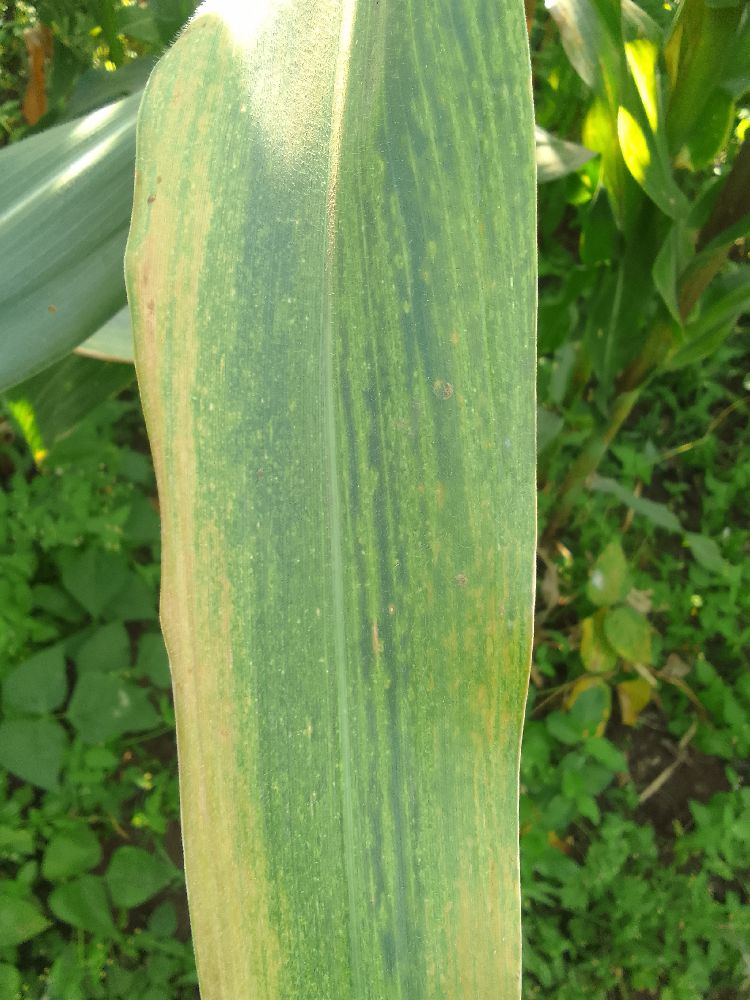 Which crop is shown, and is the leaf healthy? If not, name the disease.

maize, maize lethal necrosis
